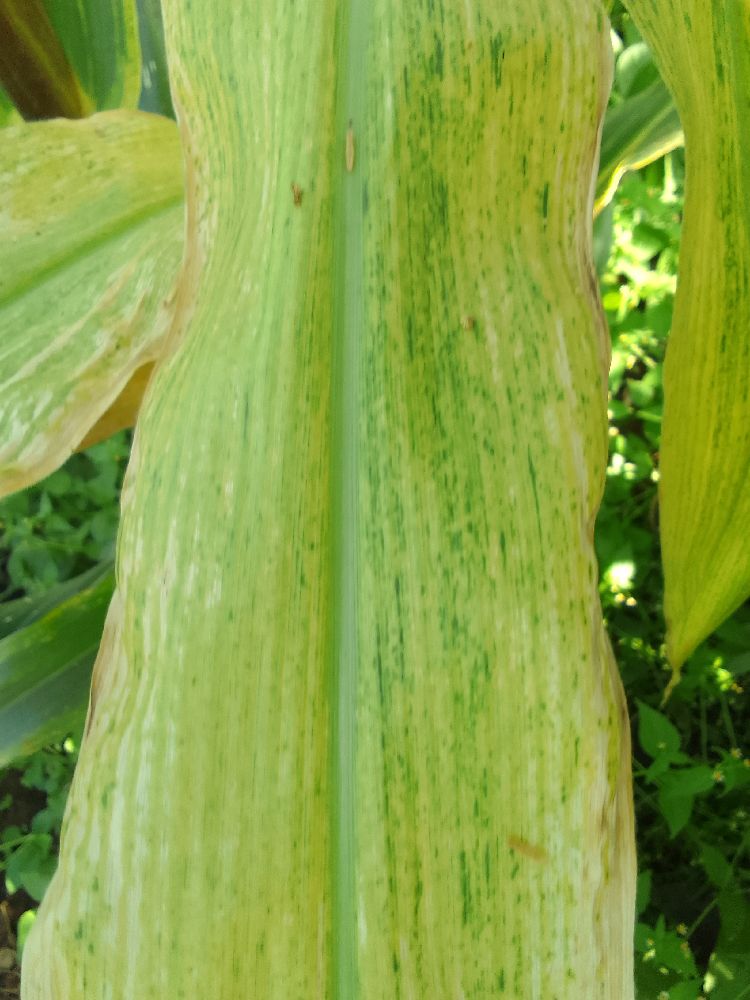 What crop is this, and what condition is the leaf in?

maize, maize lethal necrosis
